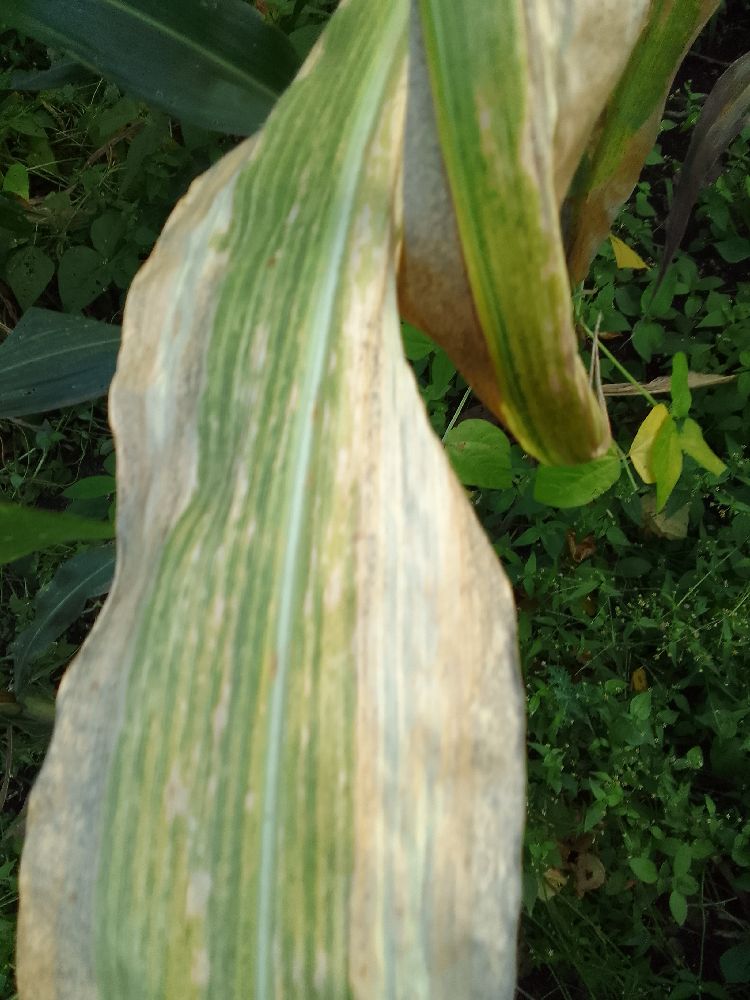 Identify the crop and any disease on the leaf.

maize, maize lethal necrosis
